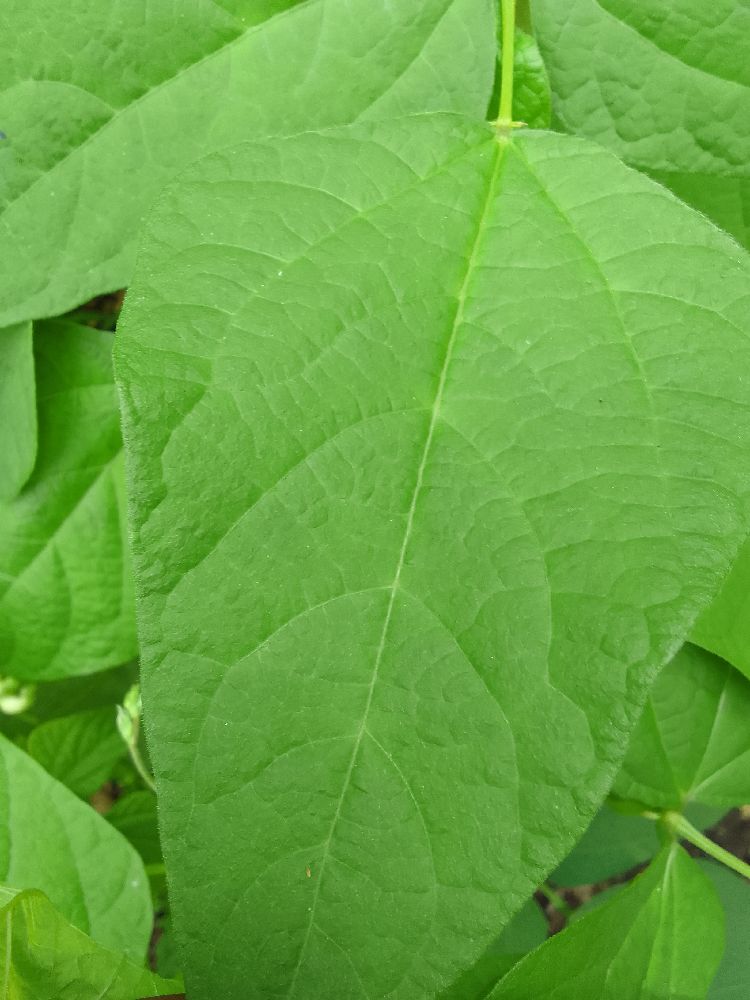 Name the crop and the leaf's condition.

common bean, healthy
